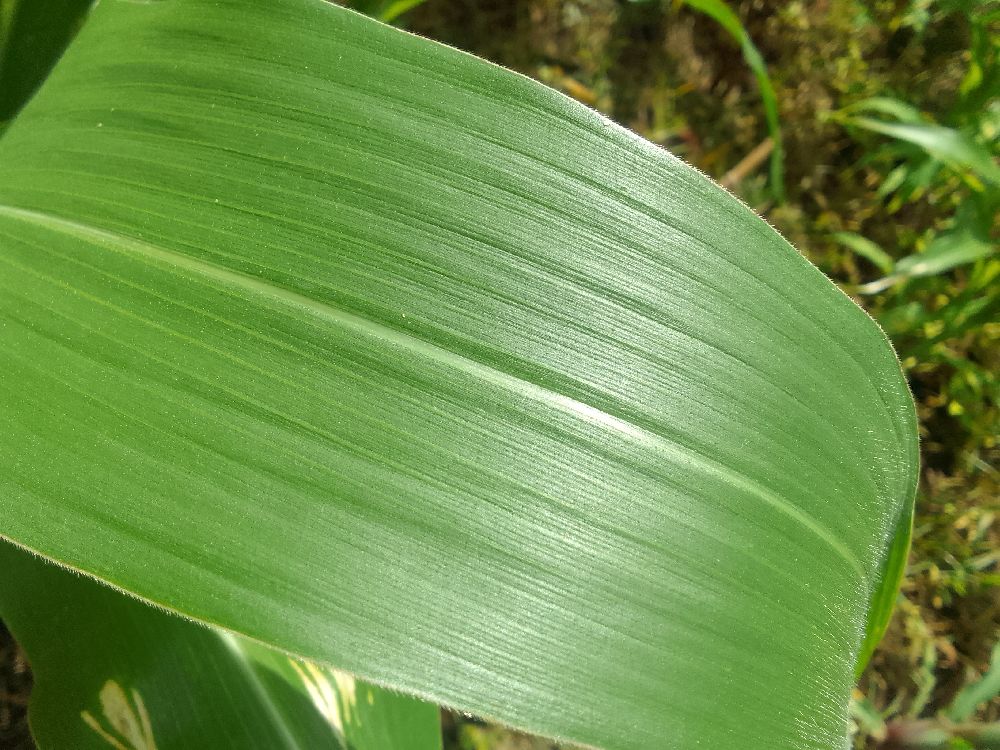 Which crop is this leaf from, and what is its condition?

maize, healthy
